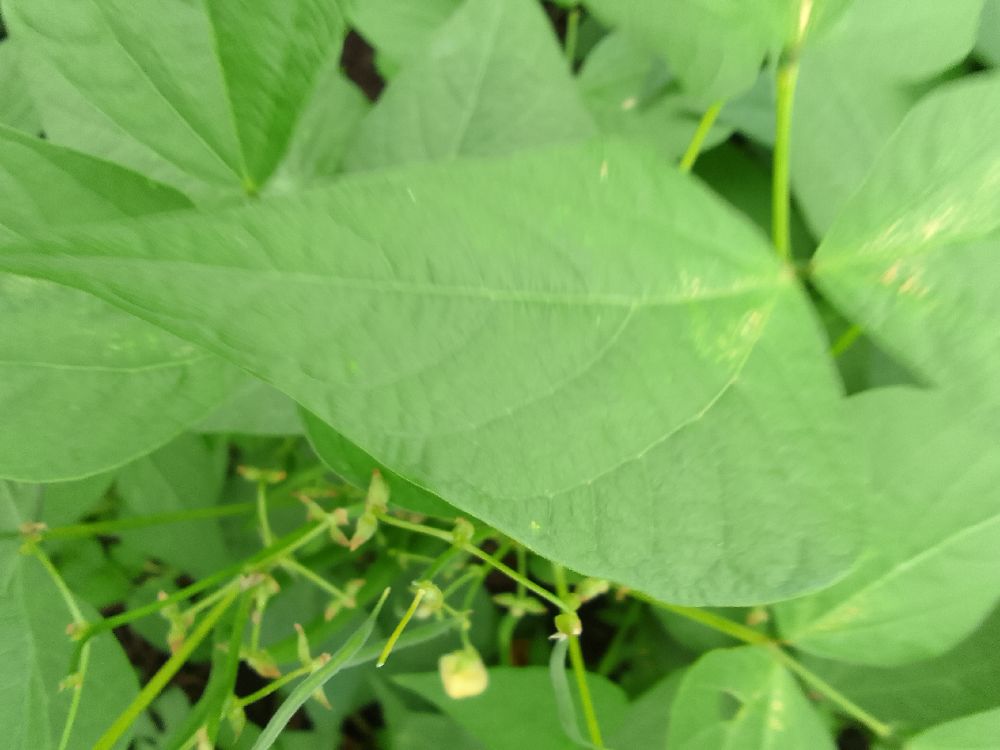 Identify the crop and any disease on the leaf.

common bean, healthy
